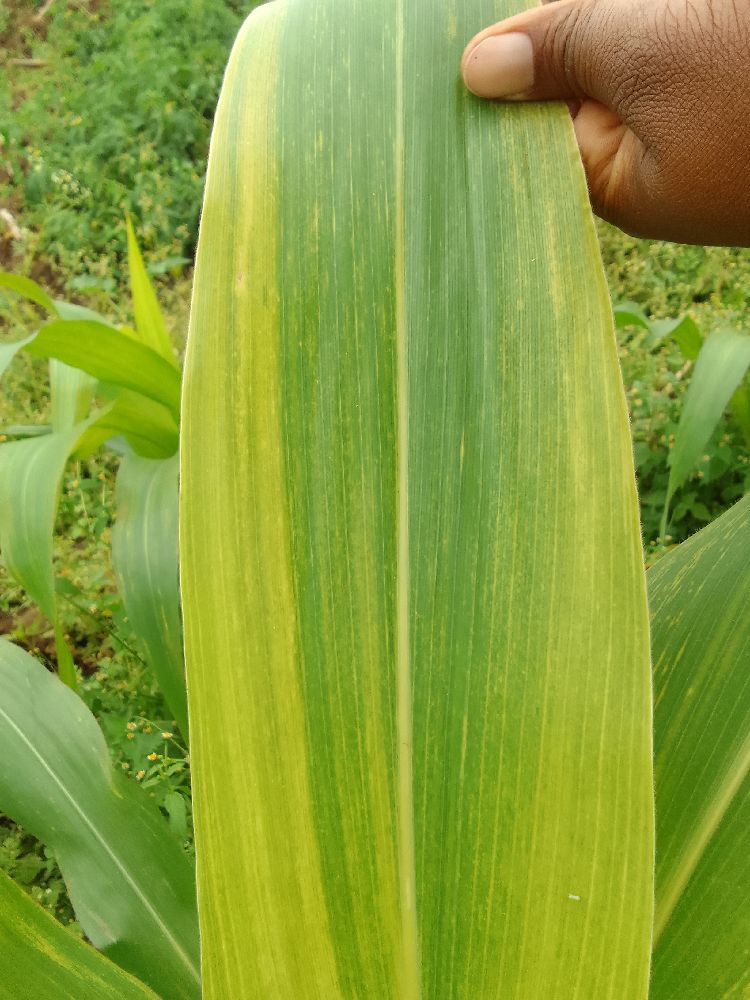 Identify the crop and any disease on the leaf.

maize, maize lethal necrosis
